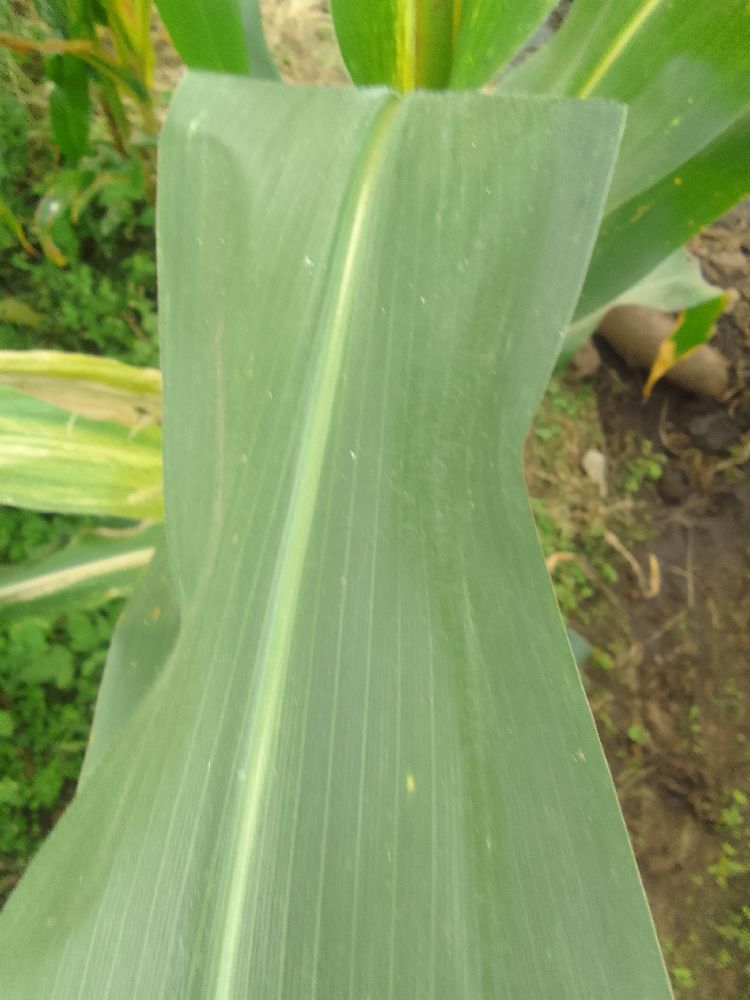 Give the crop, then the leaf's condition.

maize, healthy
